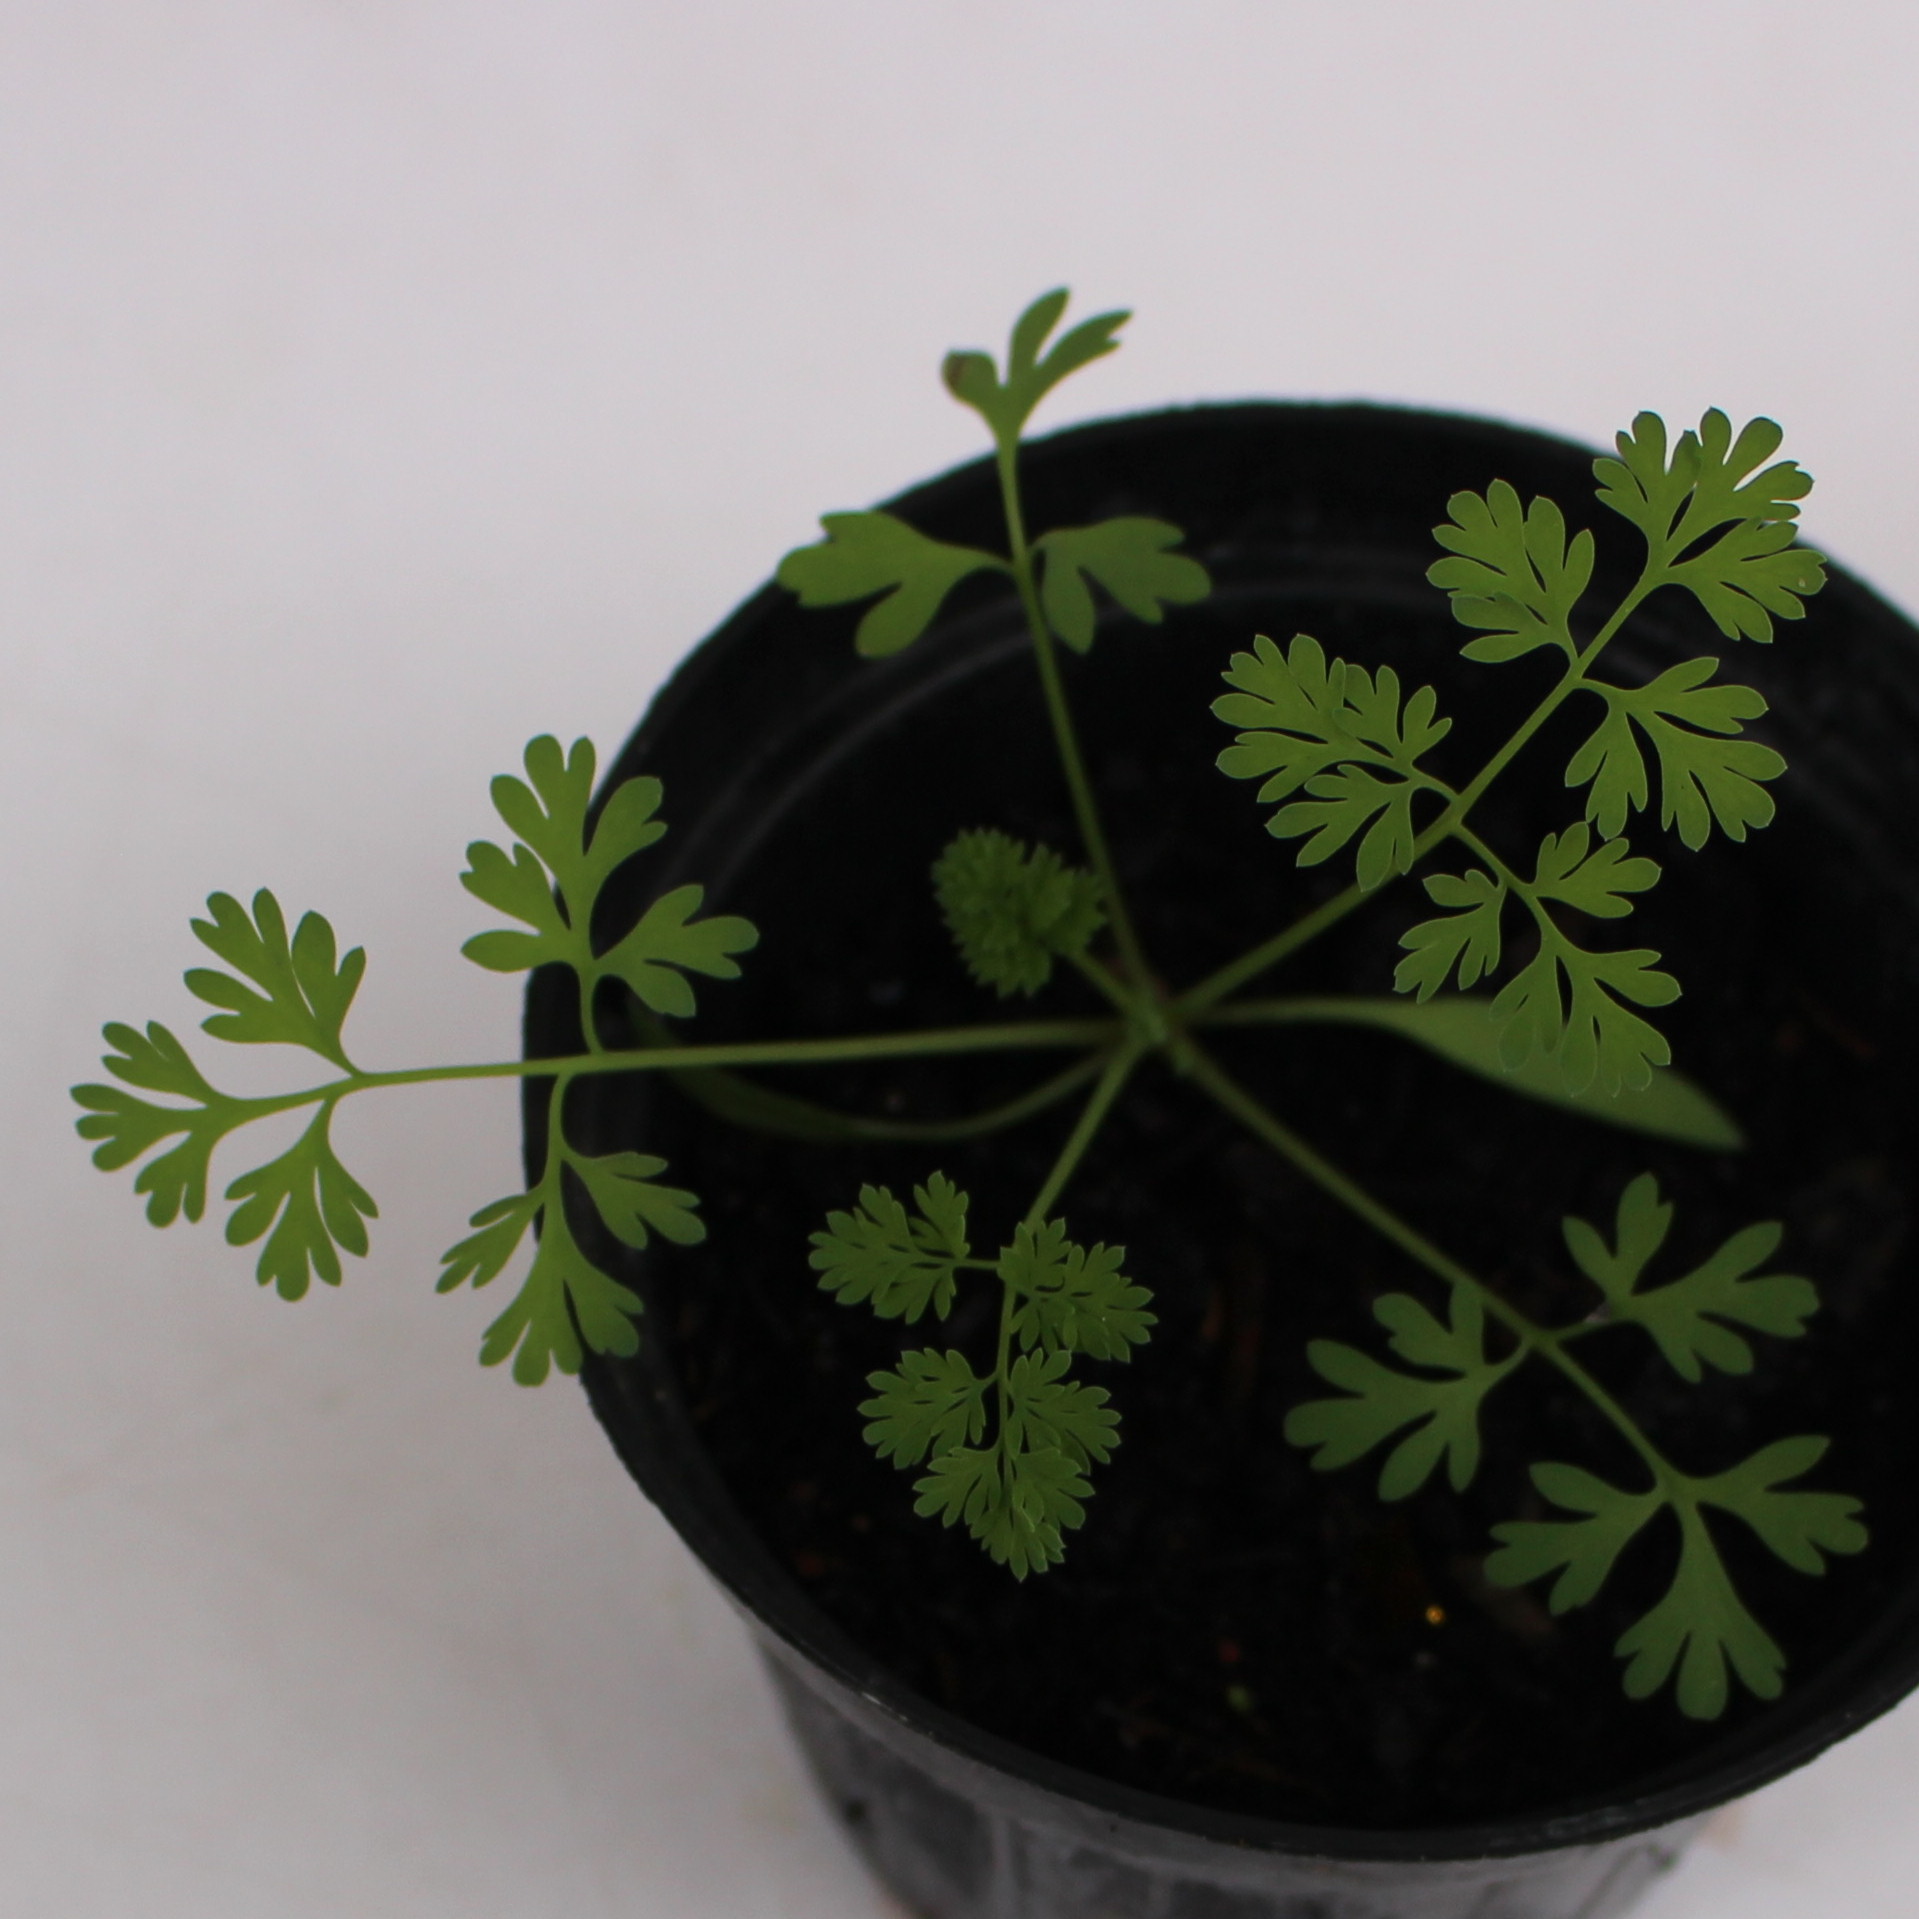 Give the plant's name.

Fumaria officinalis
